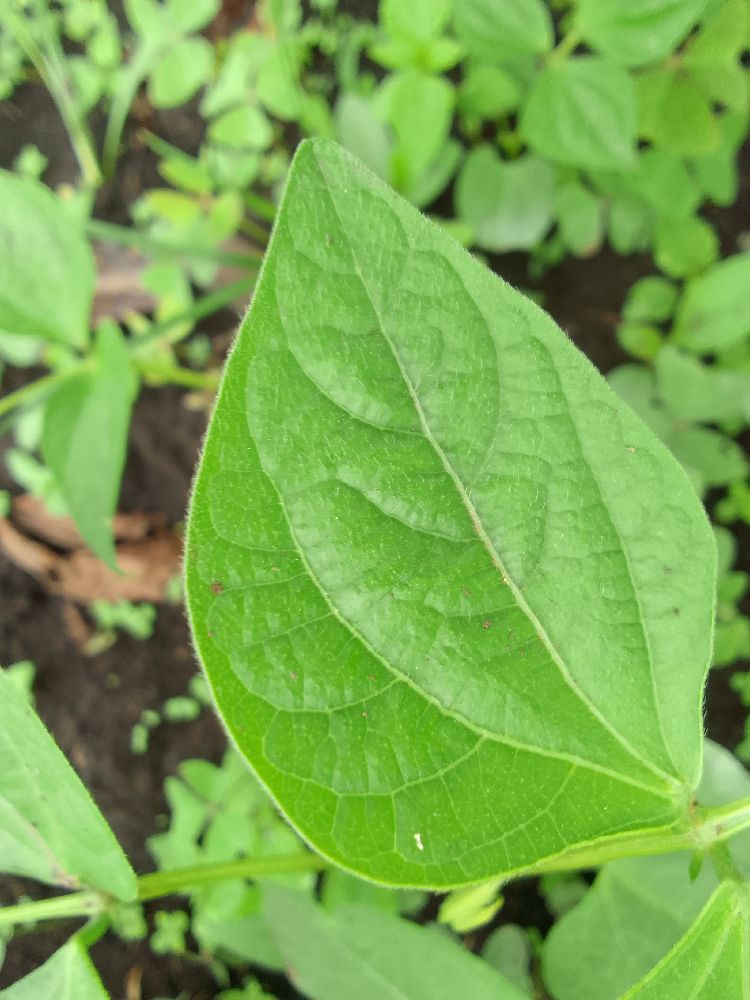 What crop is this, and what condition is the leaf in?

common bean, healthy
